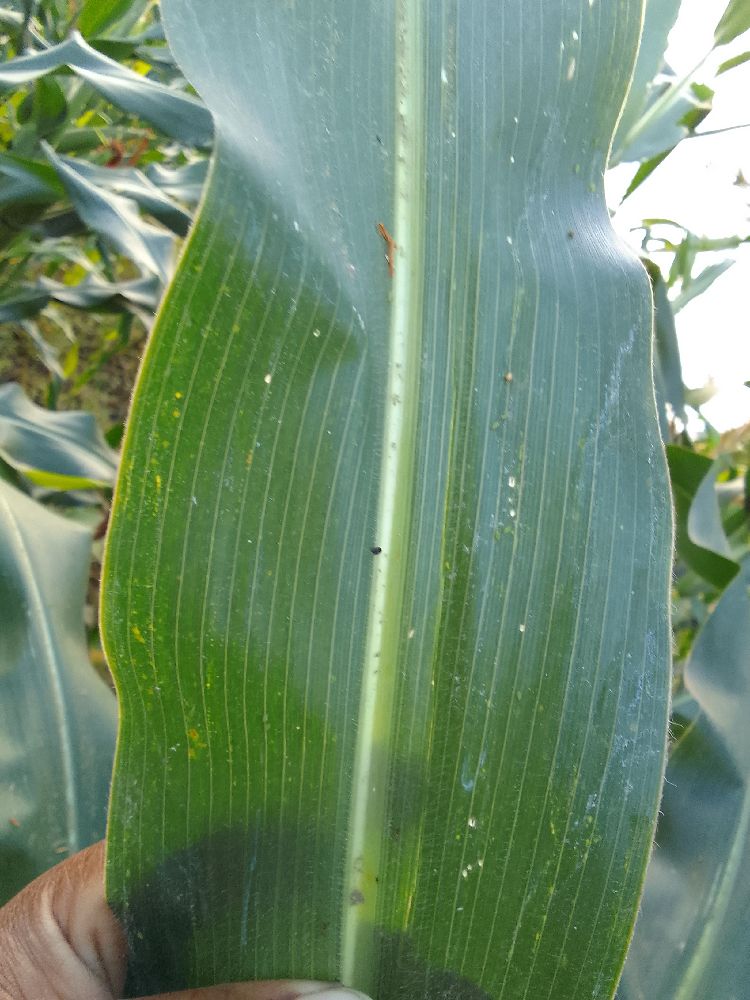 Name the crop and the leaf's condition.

maize, healthy
